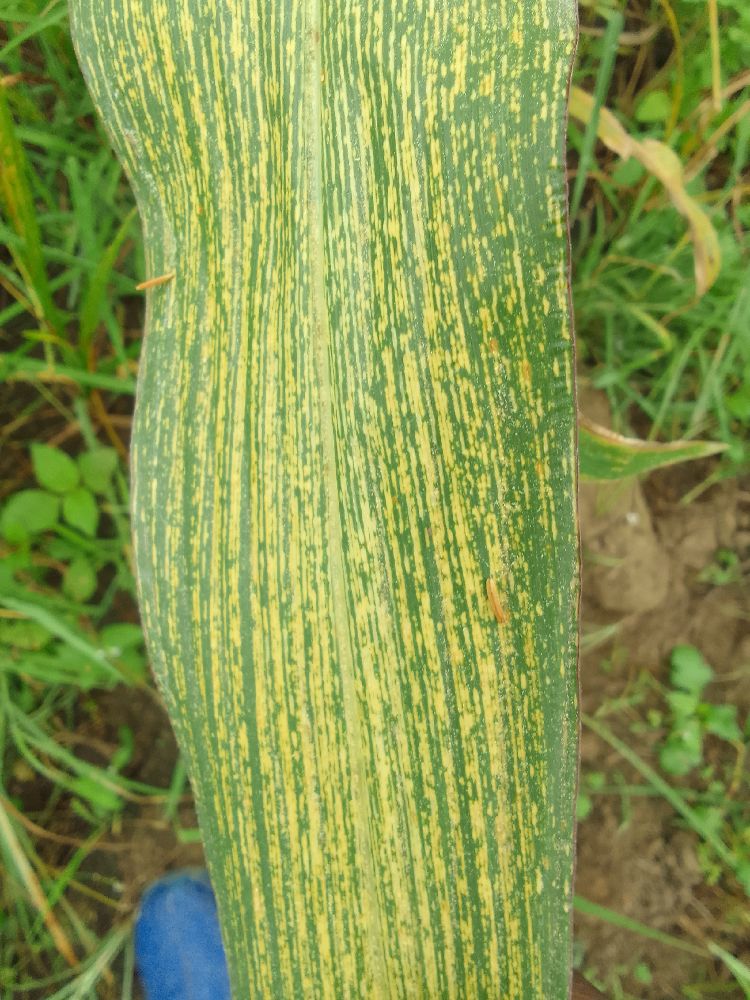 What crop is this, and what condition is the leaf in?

maize, maize streak virus
